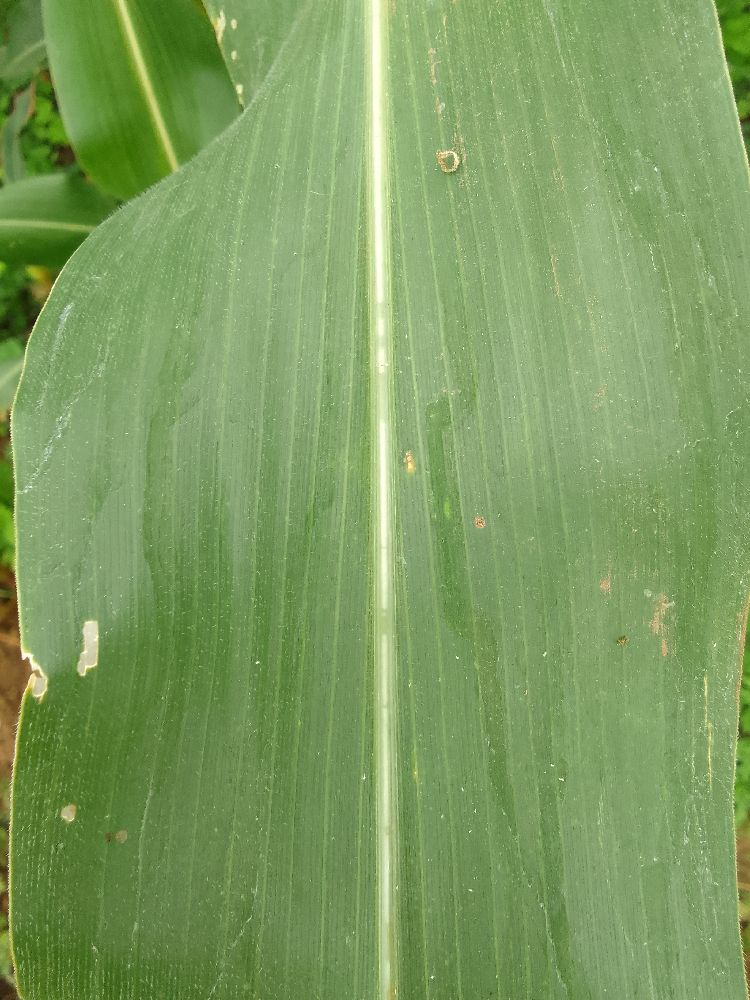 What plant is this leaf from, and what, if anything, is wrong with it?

maize, healthy
